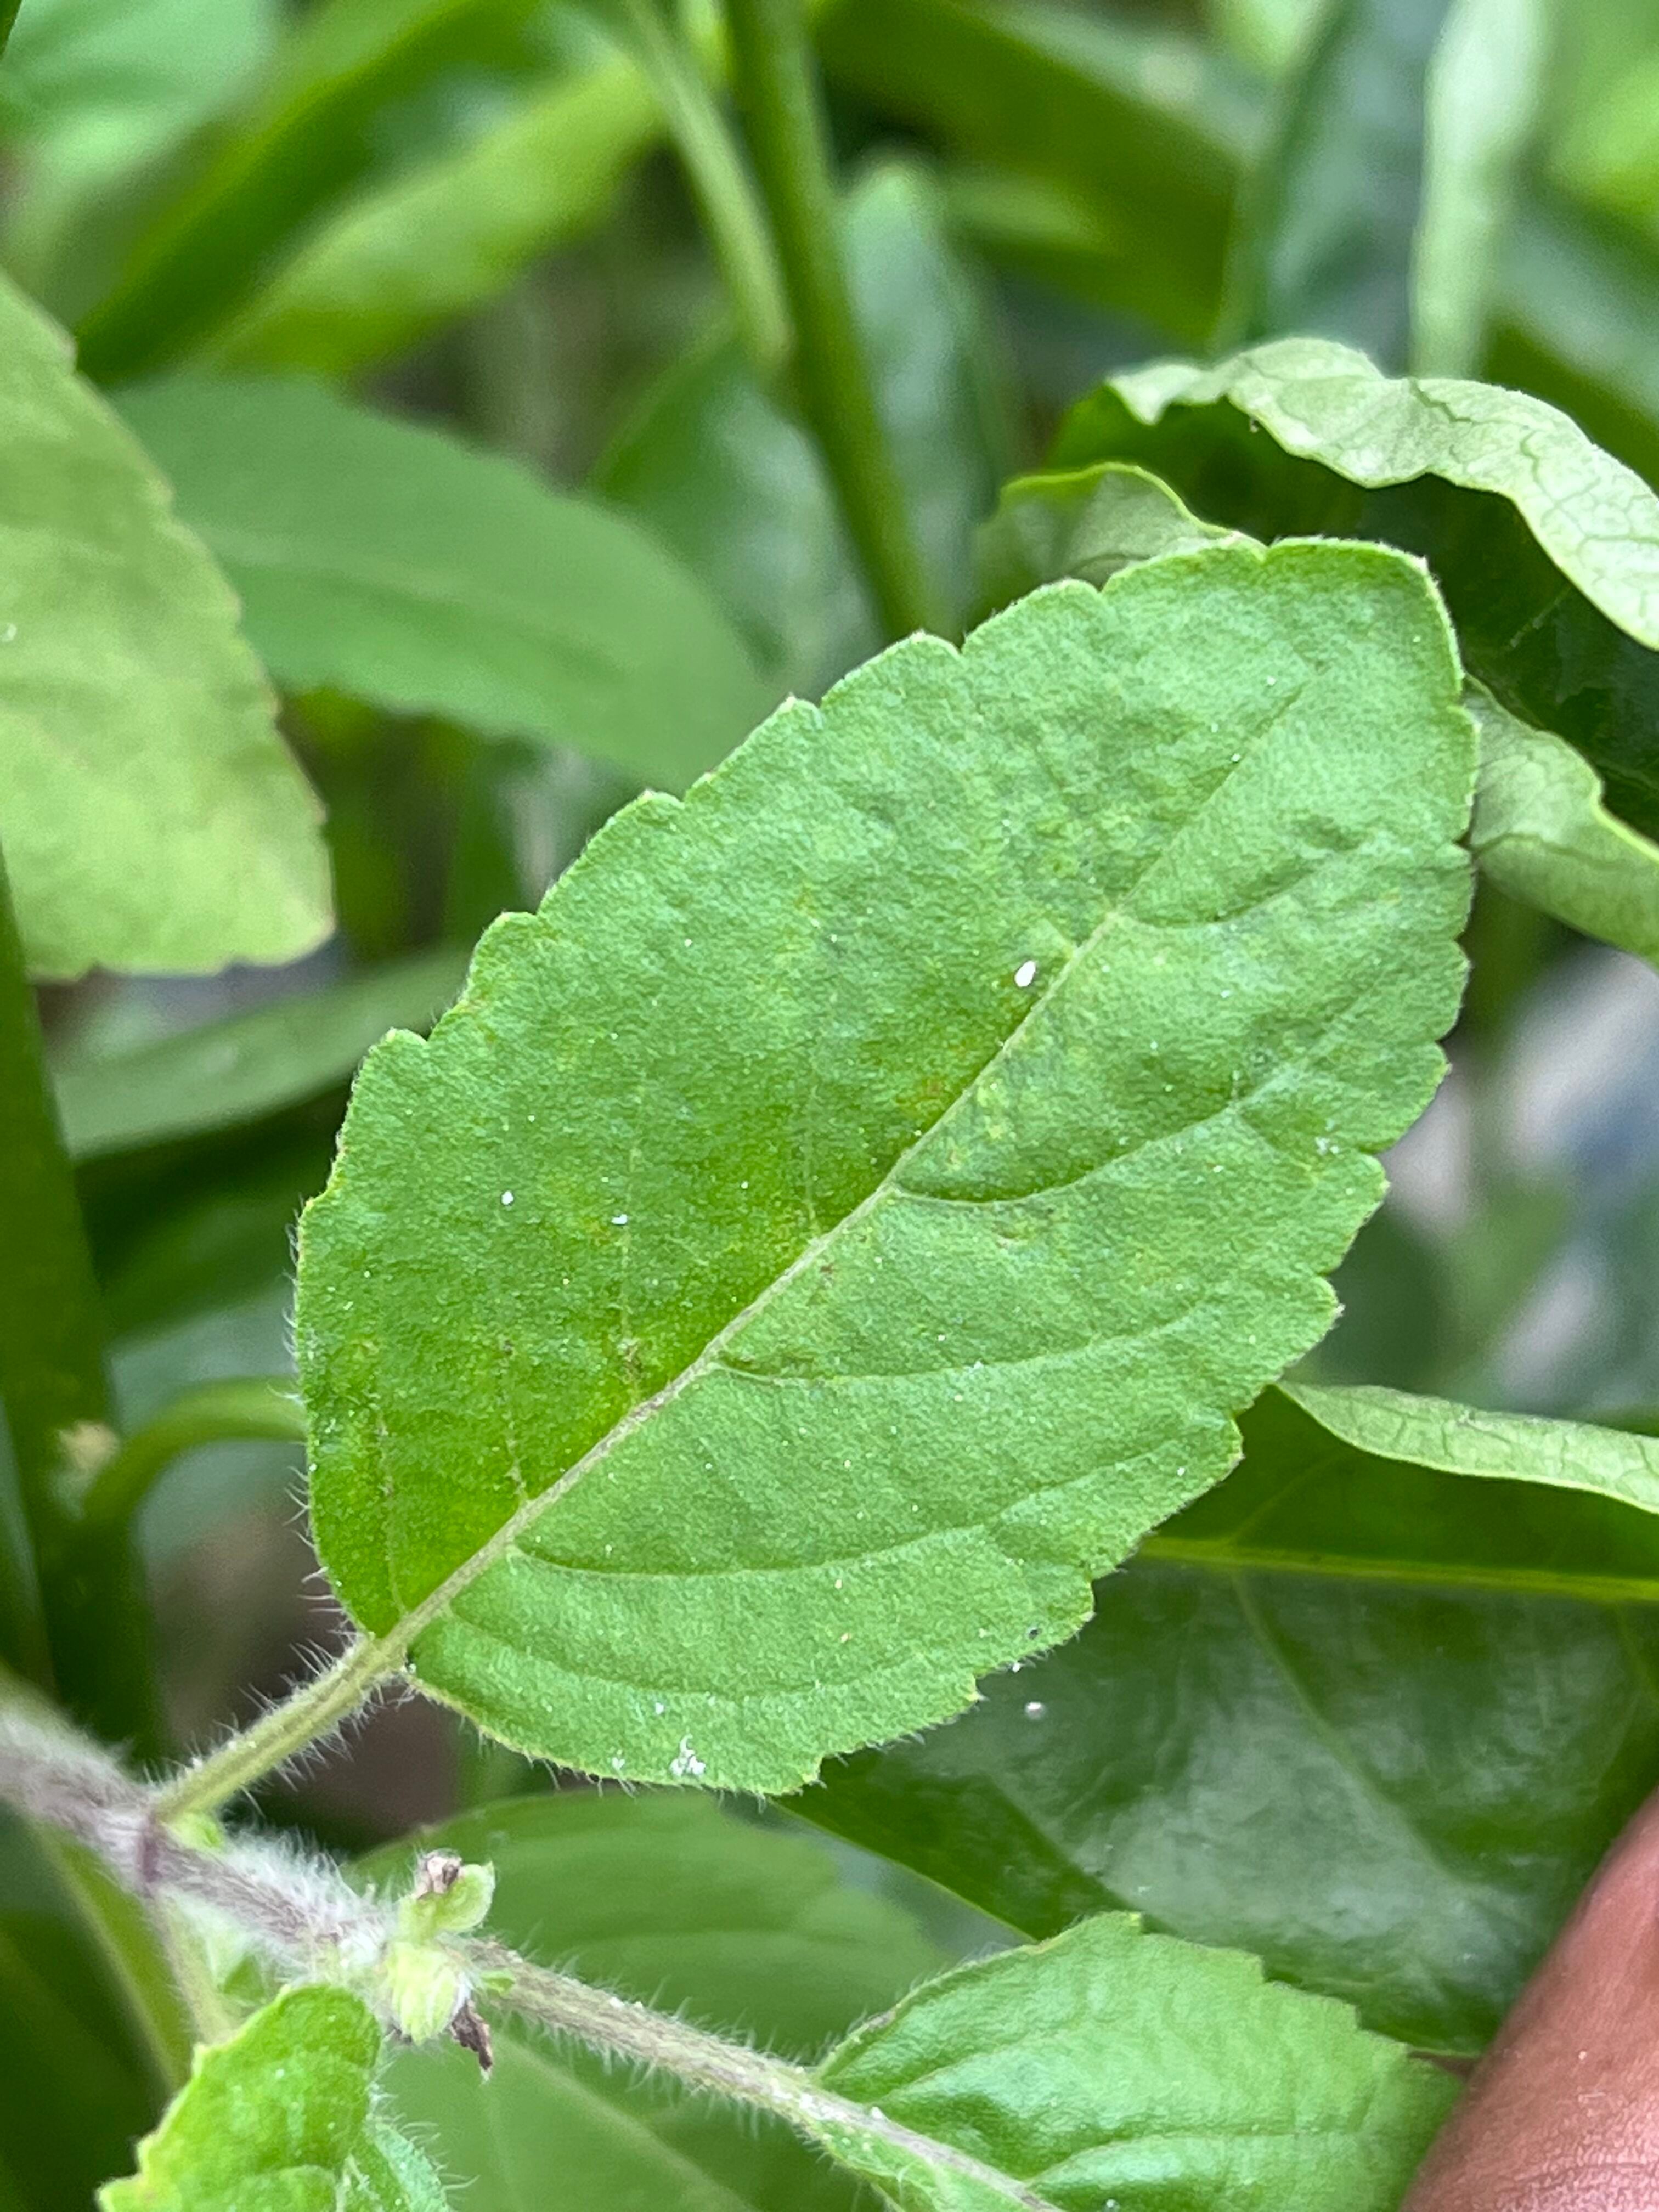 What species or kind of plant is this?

tulshi
